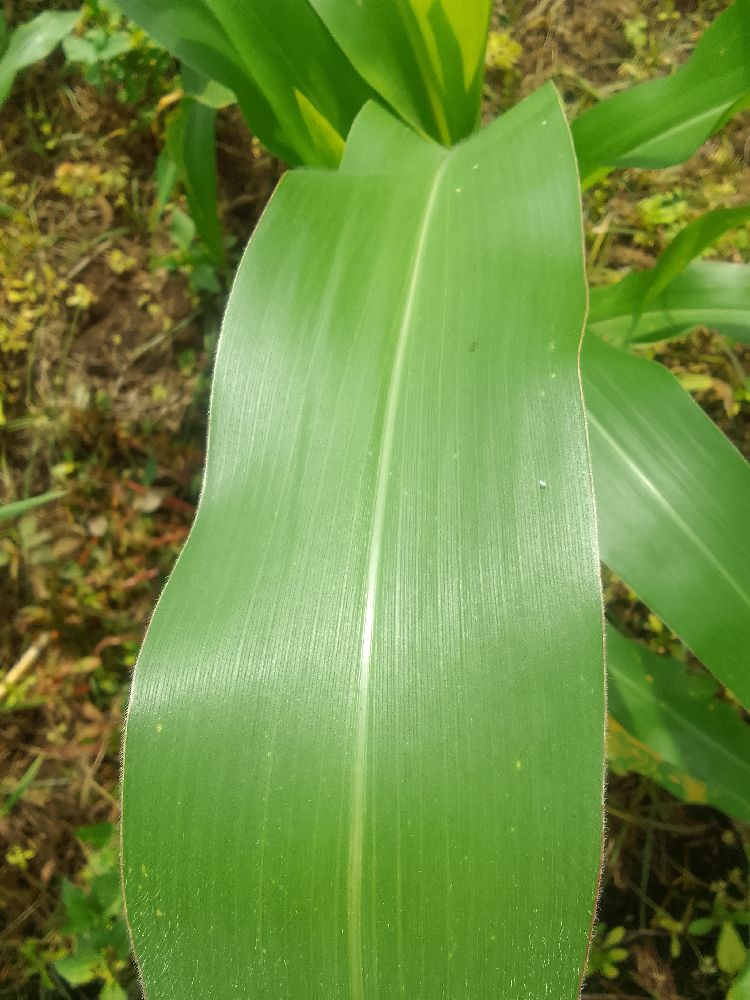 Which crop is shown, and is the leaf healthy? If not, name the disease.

maize, healthy
